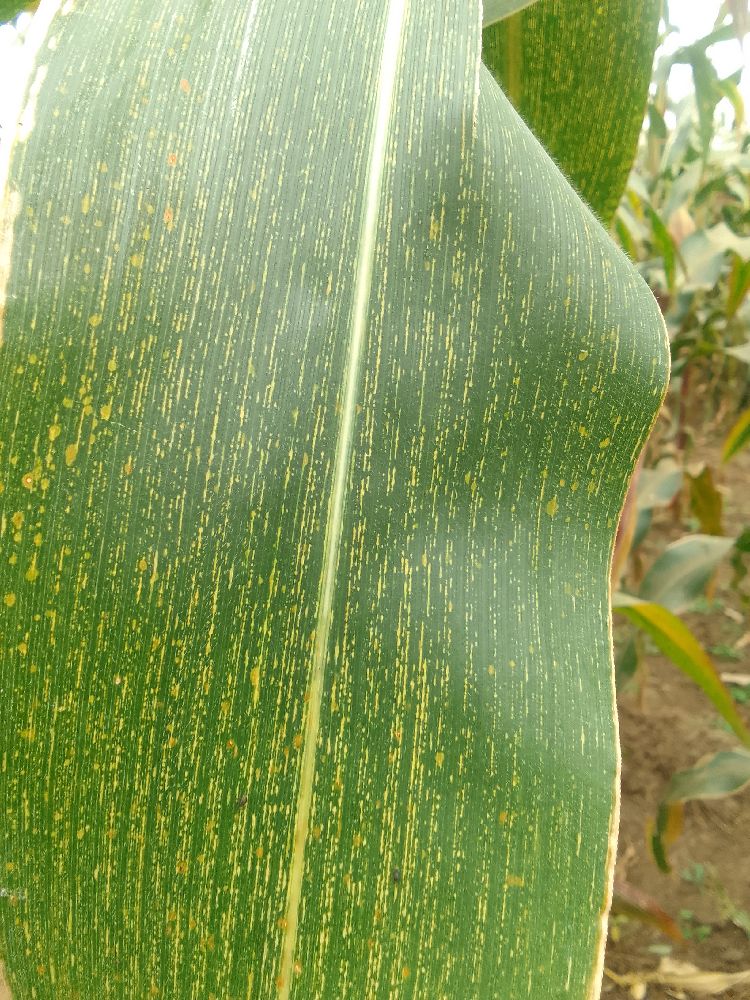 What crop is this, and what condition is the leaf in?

maize, maize streak virus
